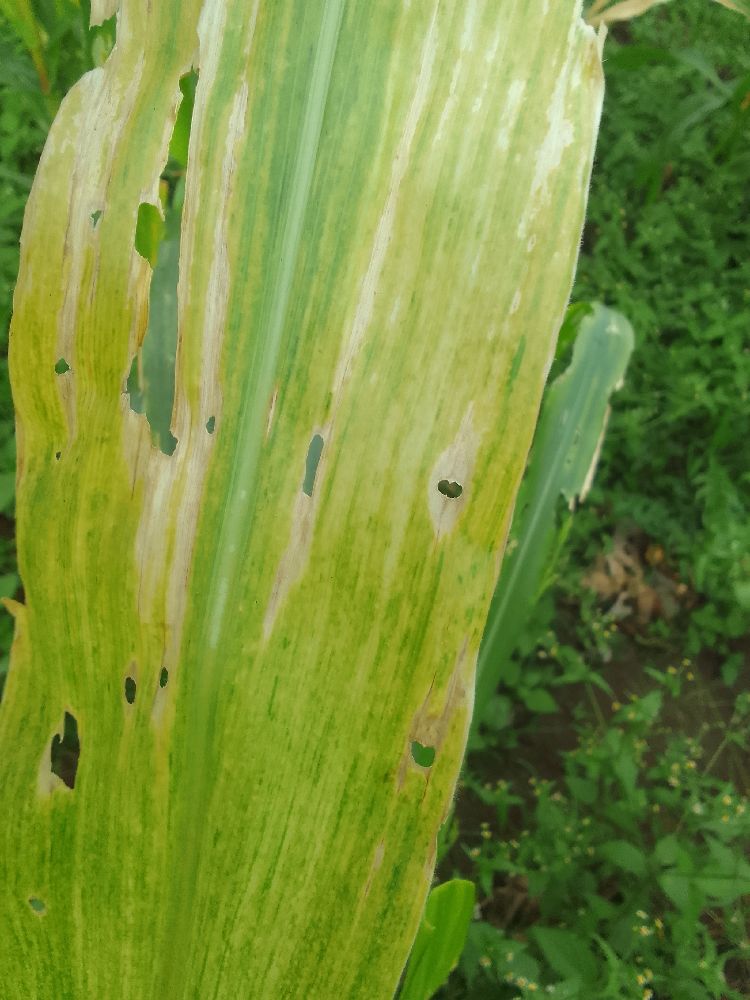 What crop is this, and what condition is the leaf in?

maize, maize lethal necrosis
